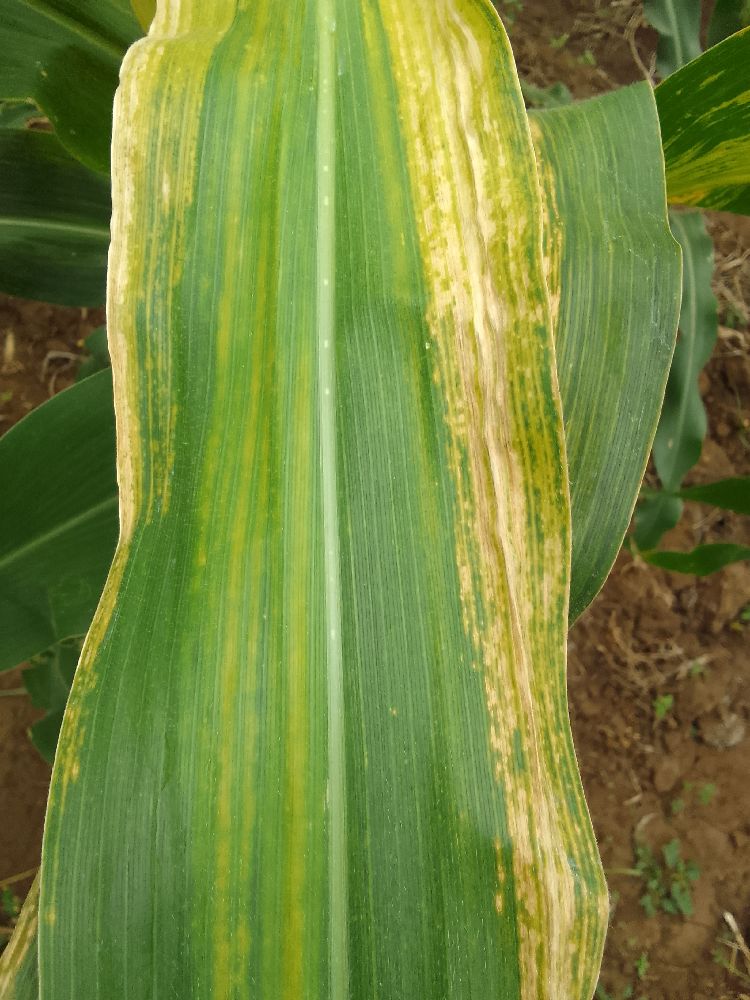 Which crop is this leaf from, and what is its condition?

maize, maize lethal necrosis
